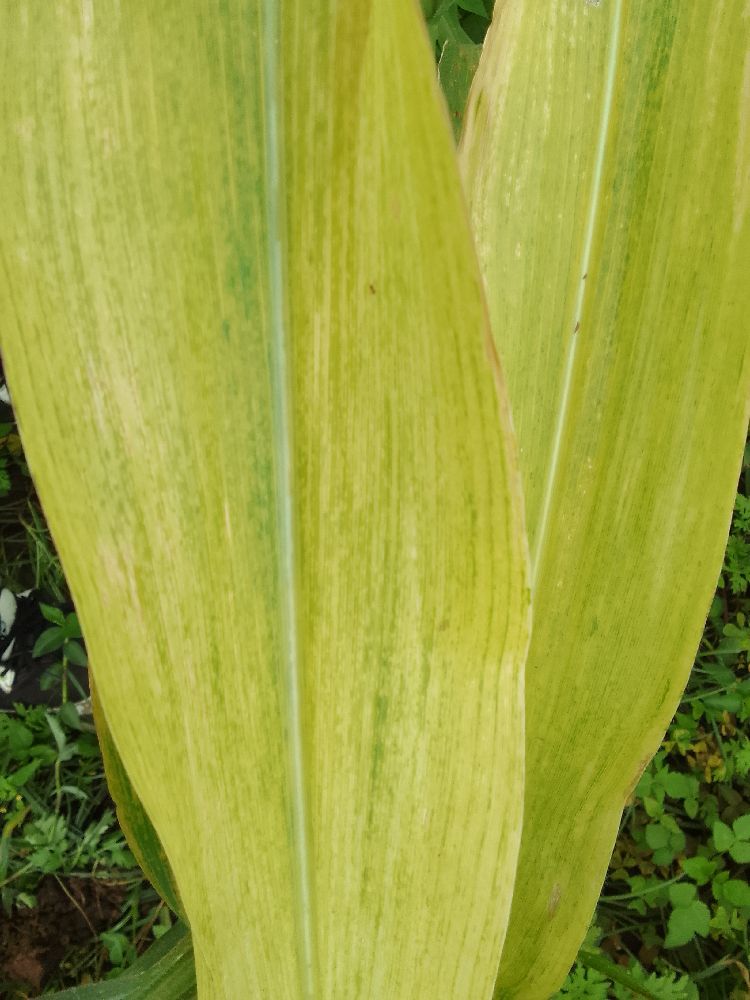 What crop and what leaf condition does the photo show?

maize, maize lethal necrosis
